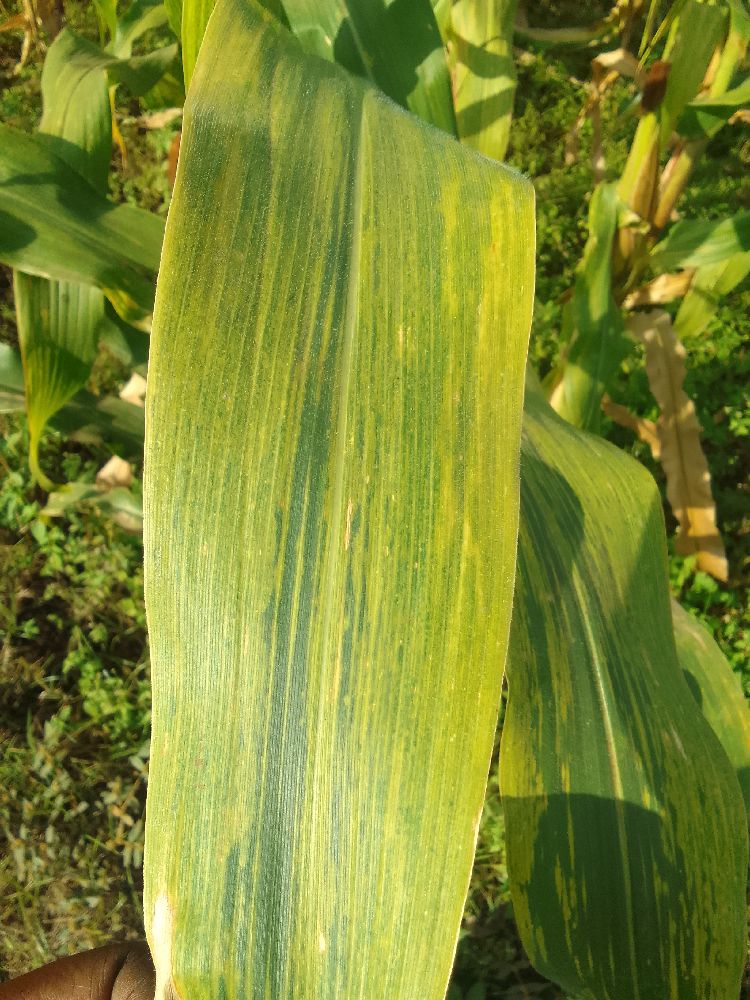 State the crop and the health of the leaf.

maize, maize lethal necrosis
